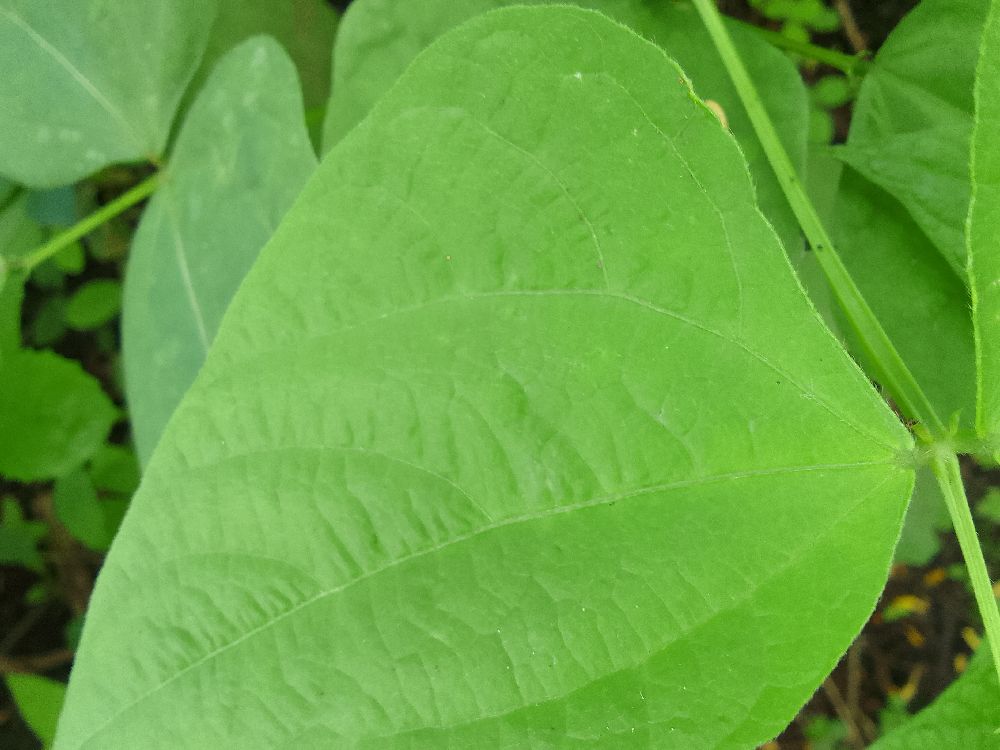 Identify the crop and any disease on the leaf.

common bean, healthy
